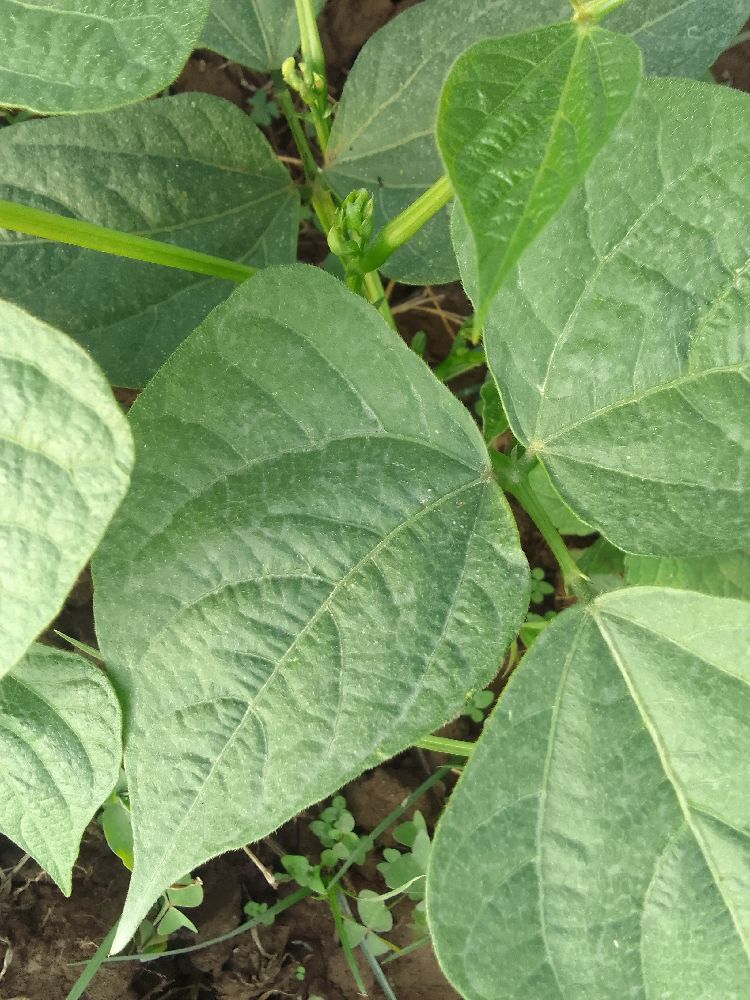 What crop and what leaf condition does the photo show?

common bean, healthy
